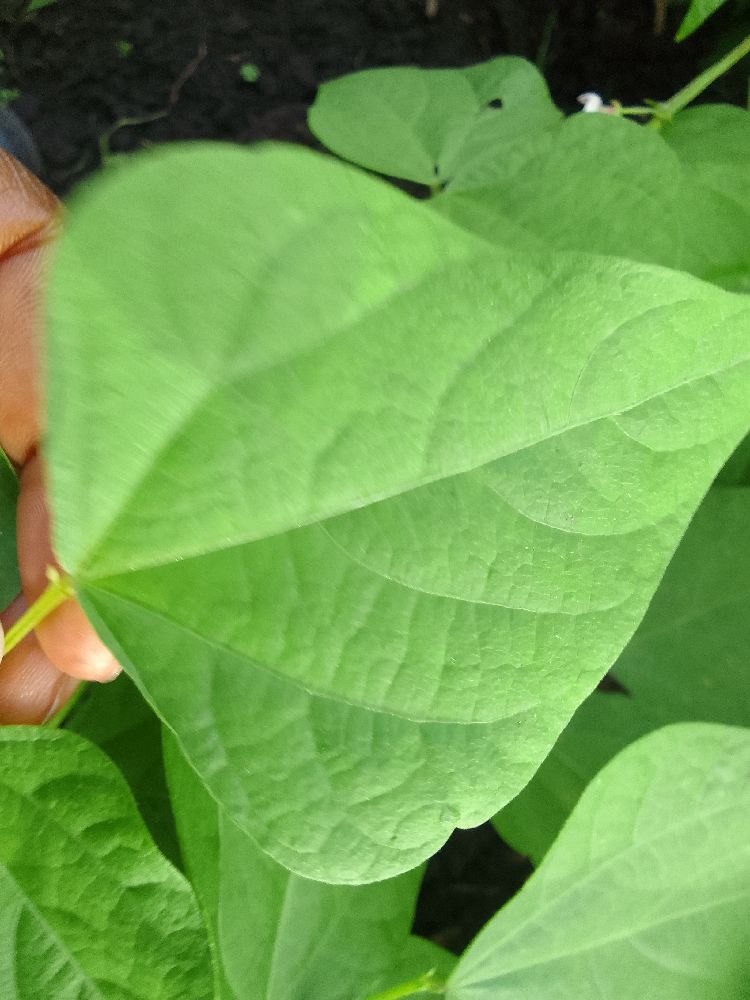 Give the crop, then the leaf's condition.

common bean, healthy
